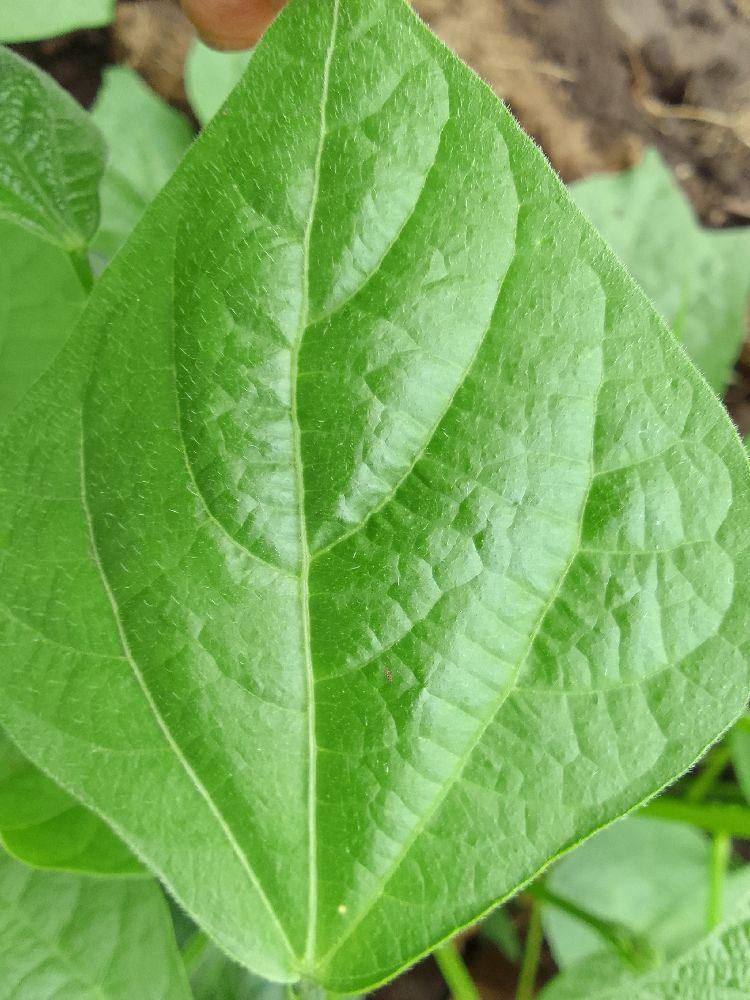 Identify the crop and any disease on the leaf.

common bean, healthy
